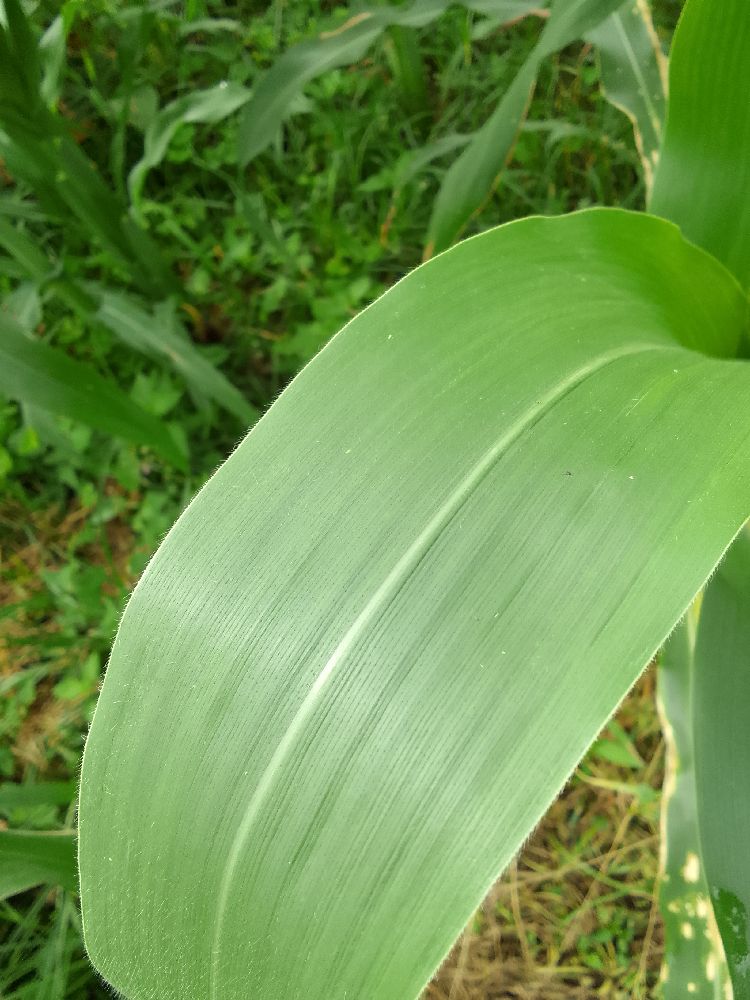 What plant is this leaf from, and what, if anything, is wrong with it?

maize, healthy
